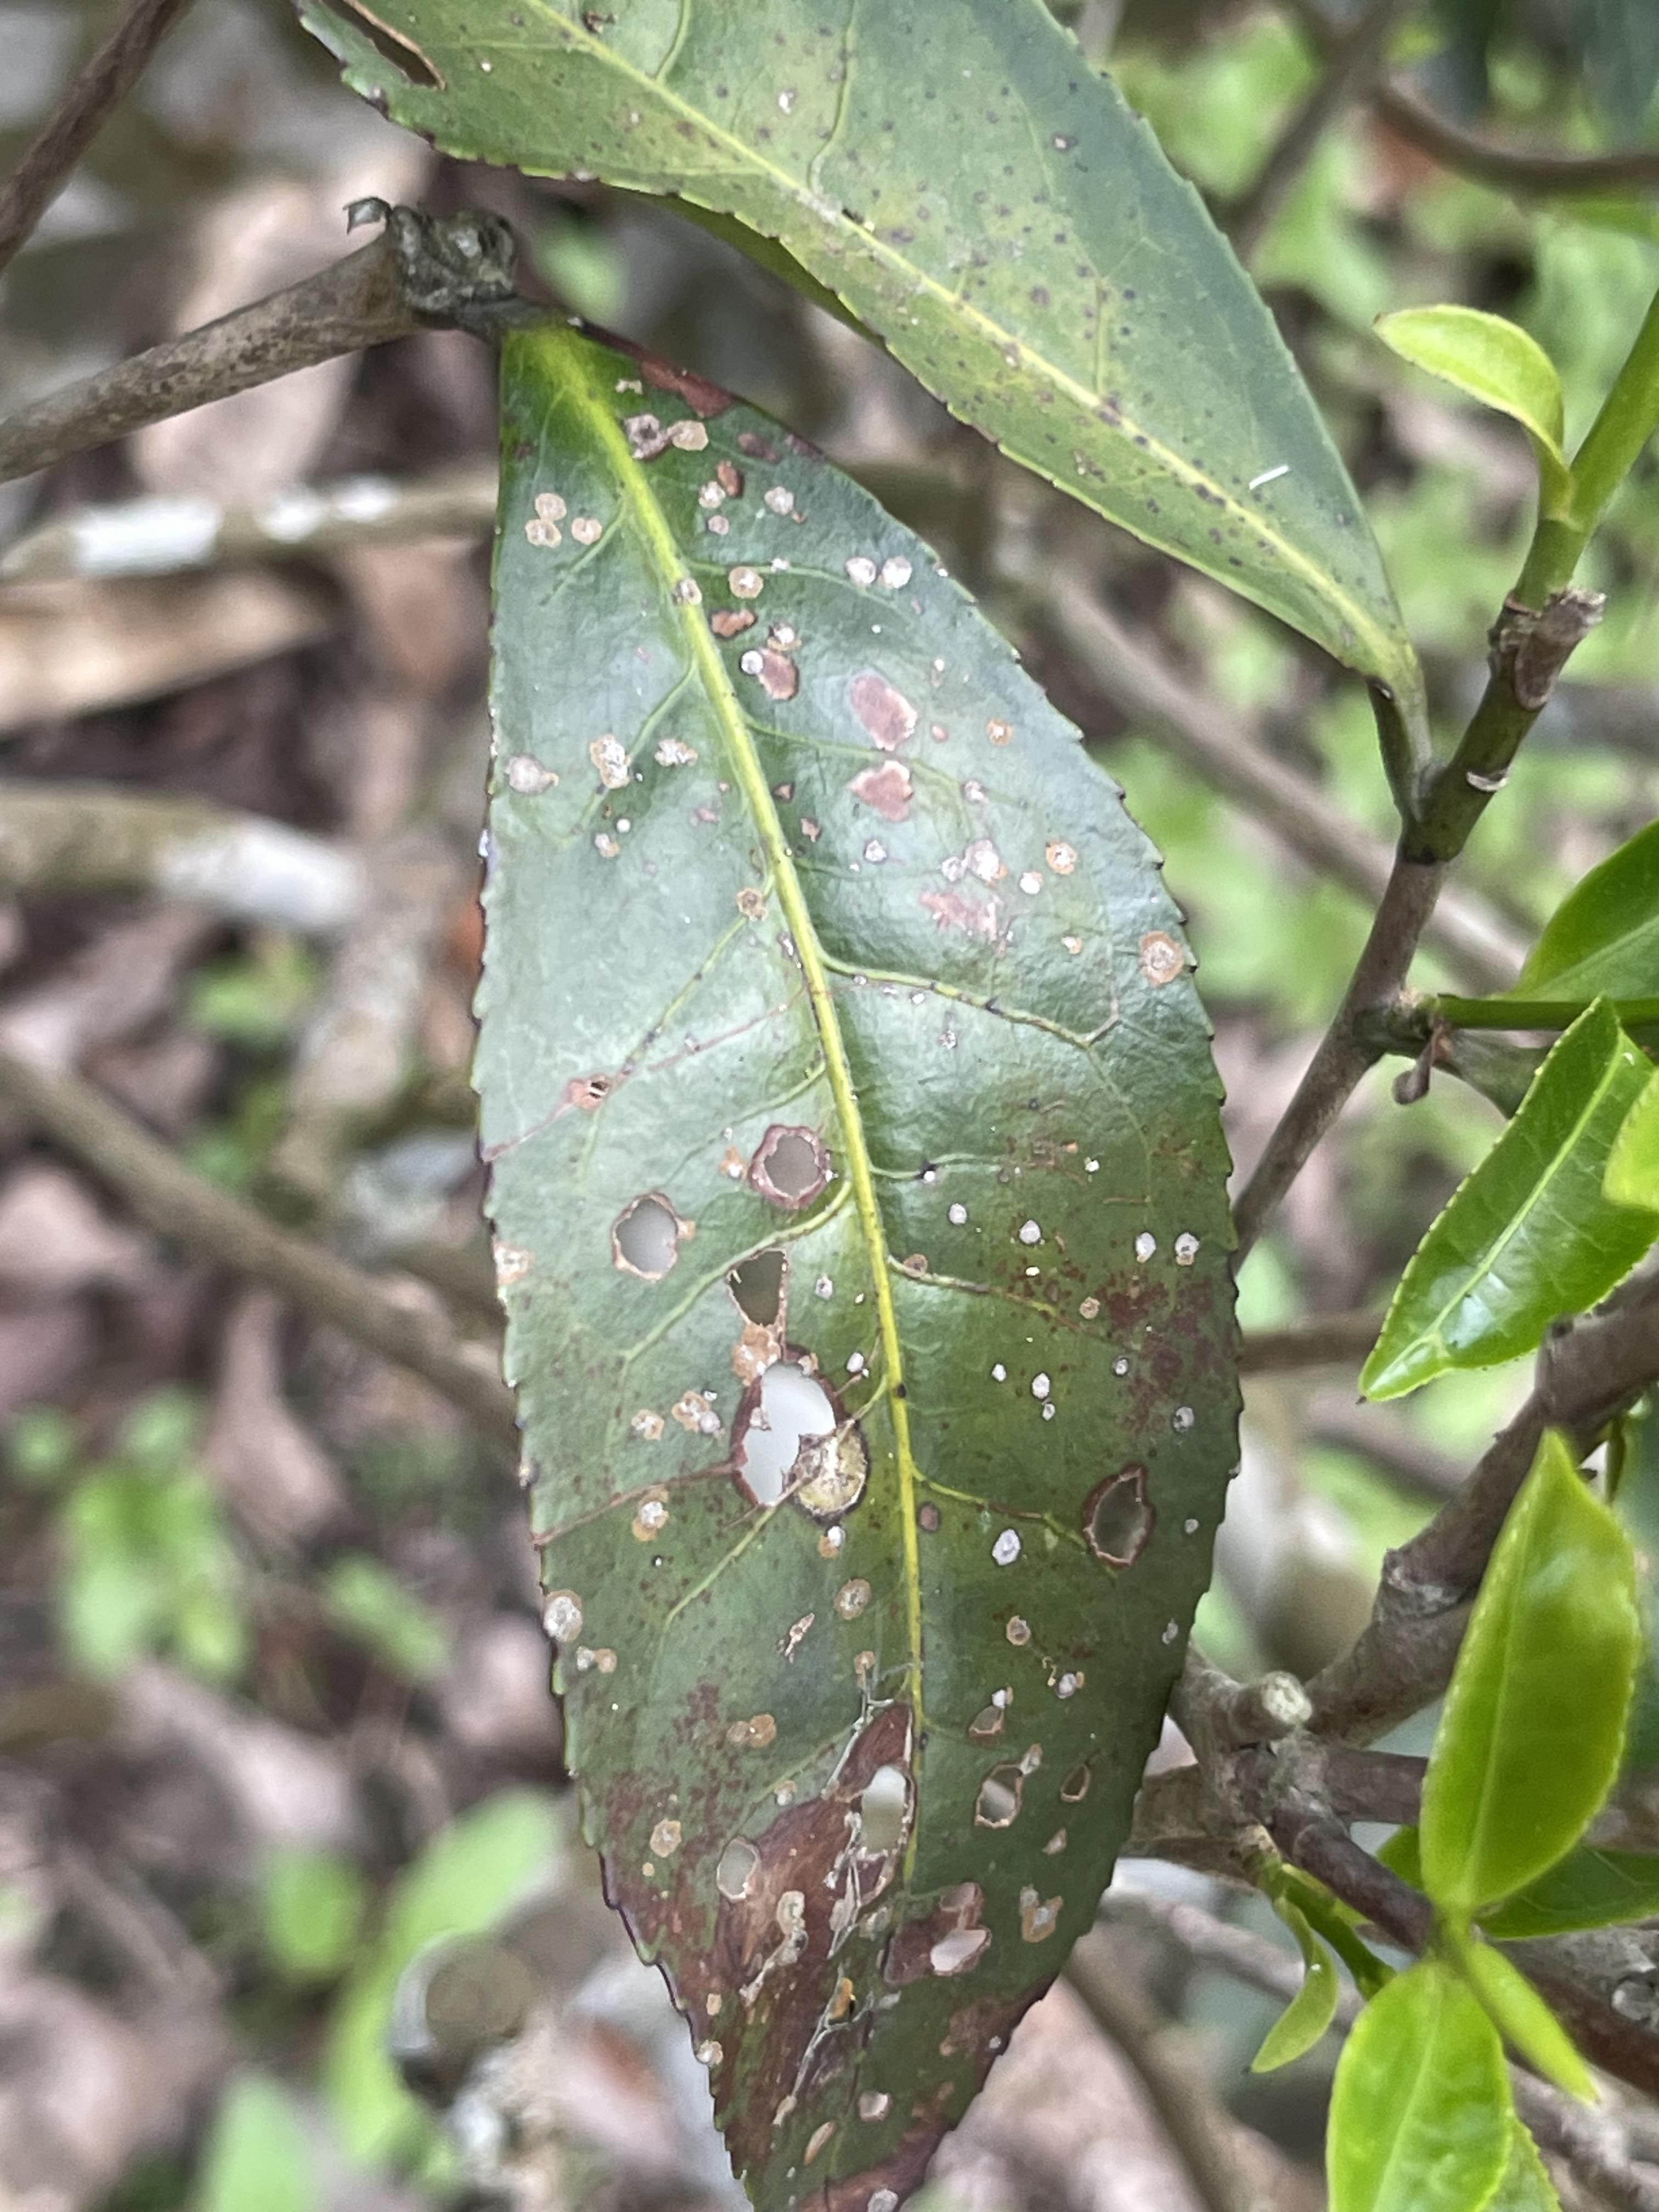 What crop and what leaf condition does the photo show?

tea, red rust
